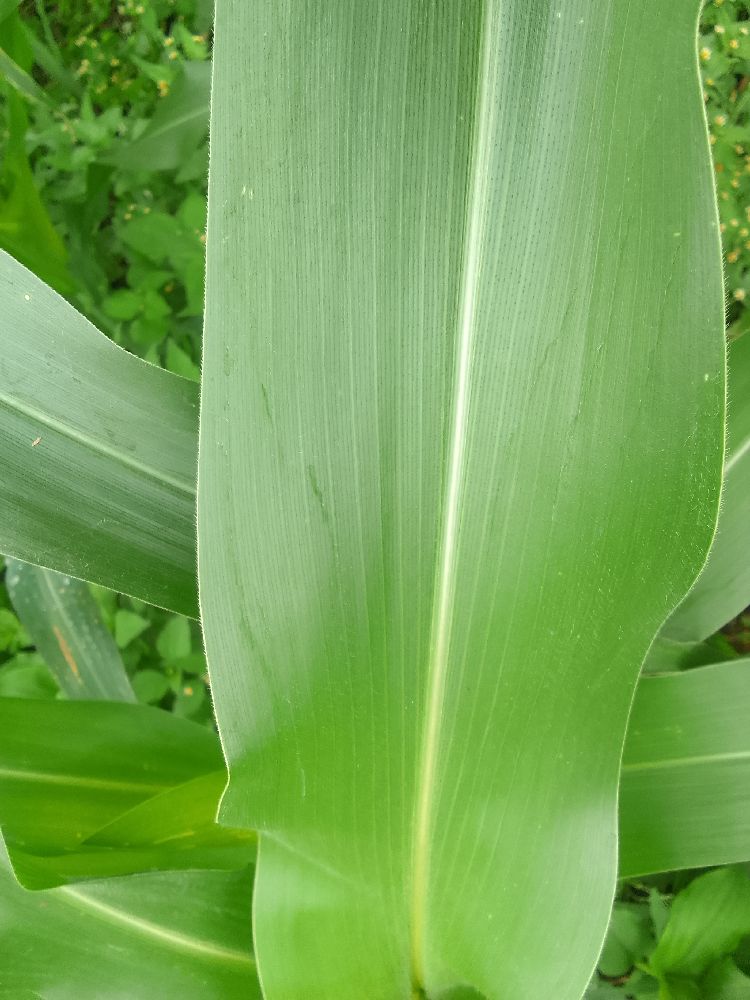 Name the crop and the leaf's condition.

maize, healthy
